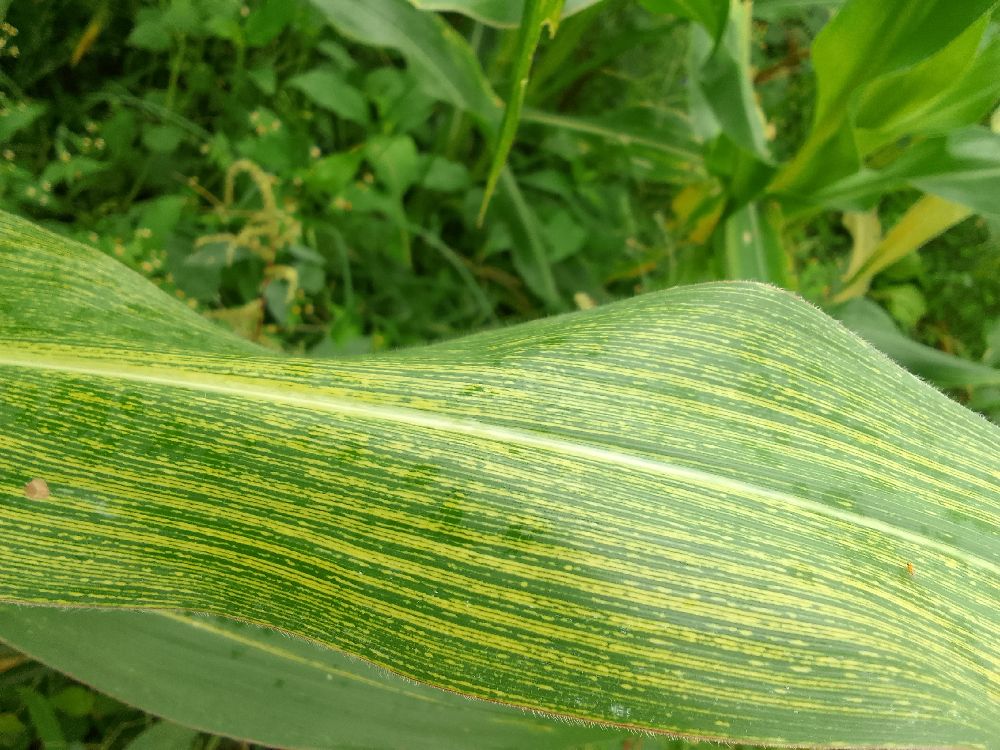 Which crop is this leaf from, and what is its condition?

maize, maize streak virus
